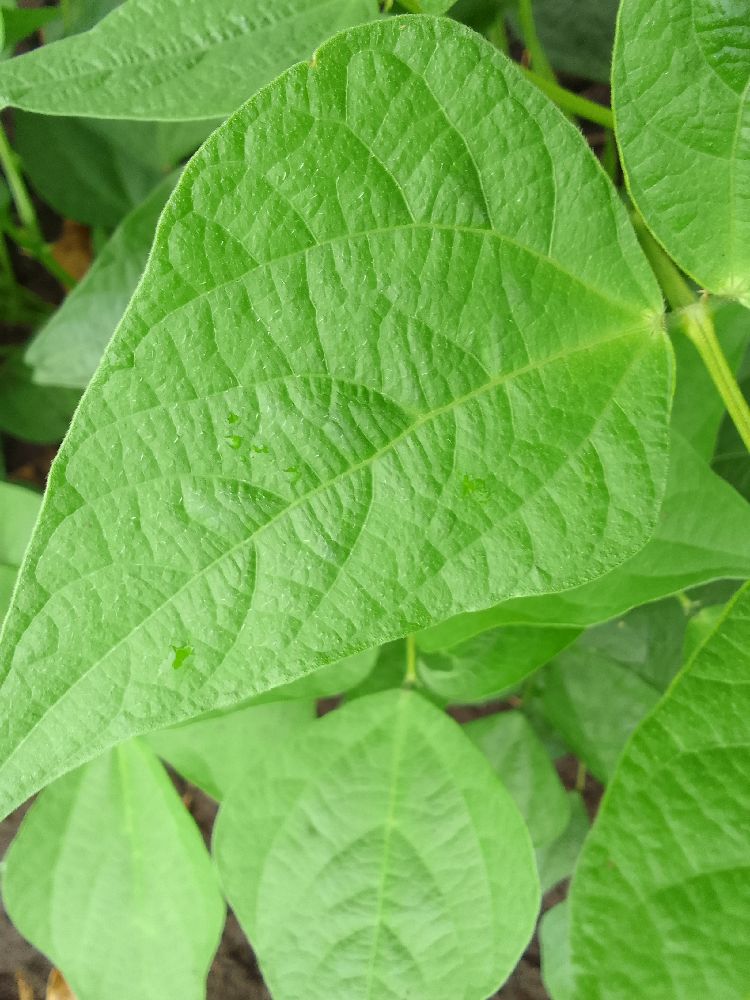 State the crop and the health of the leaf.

common bean, healthy
